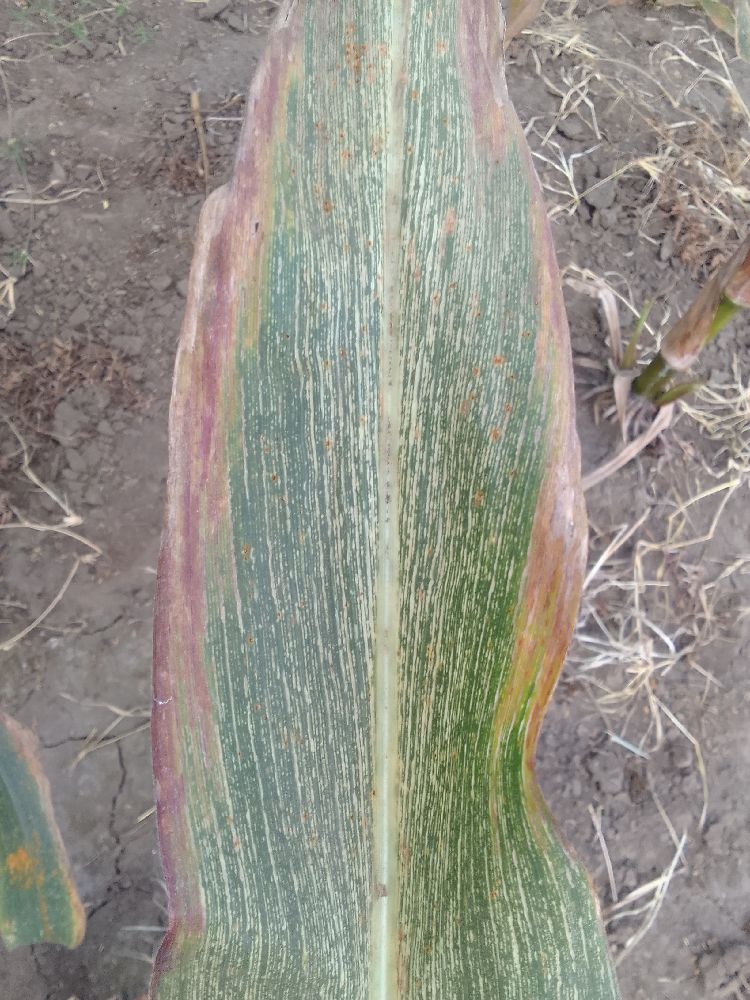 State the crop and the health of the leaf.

maize, maize streak virus
